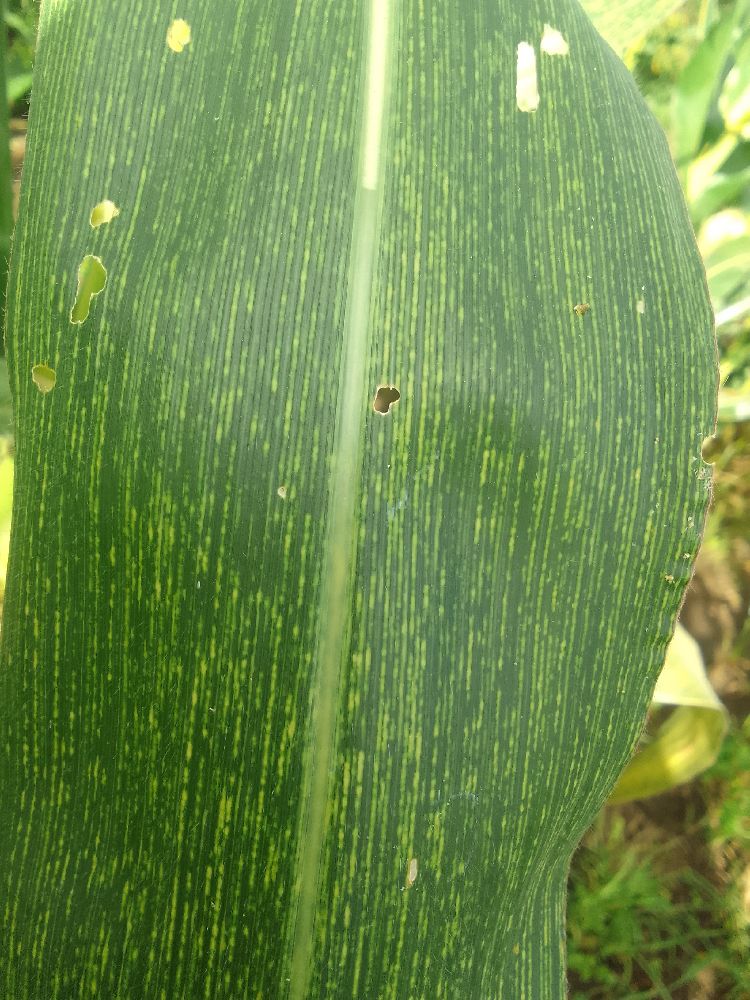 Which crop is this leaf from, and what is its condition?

maize, maize streak virus
